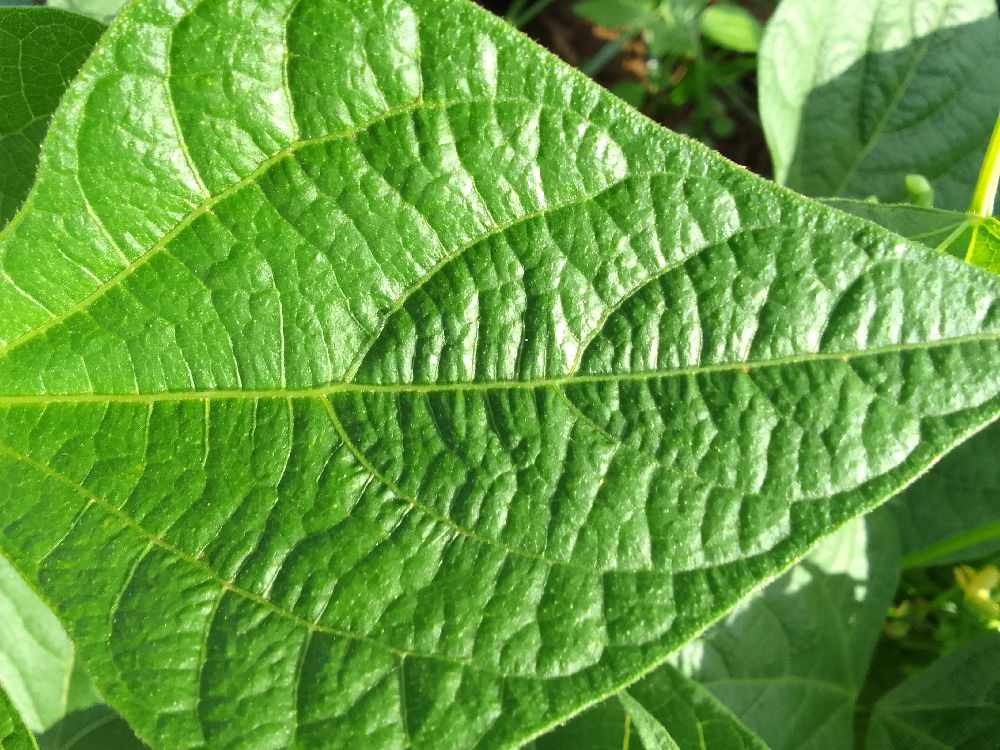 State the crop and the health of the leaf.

common bean, healthy
